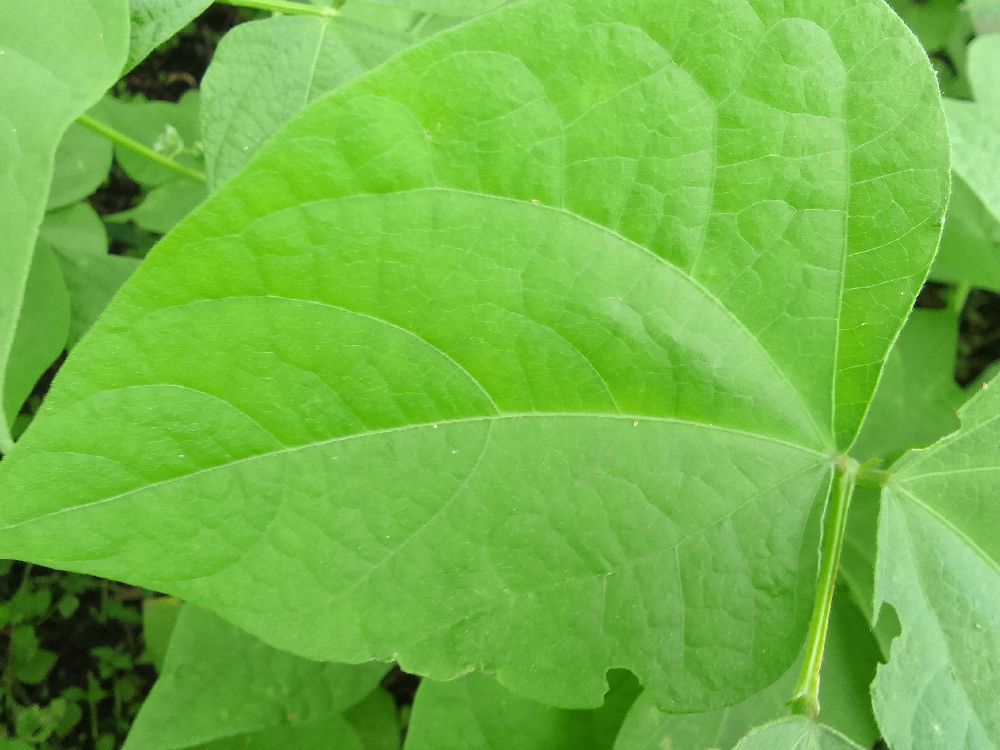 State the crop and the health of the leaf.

common bean, healthy
